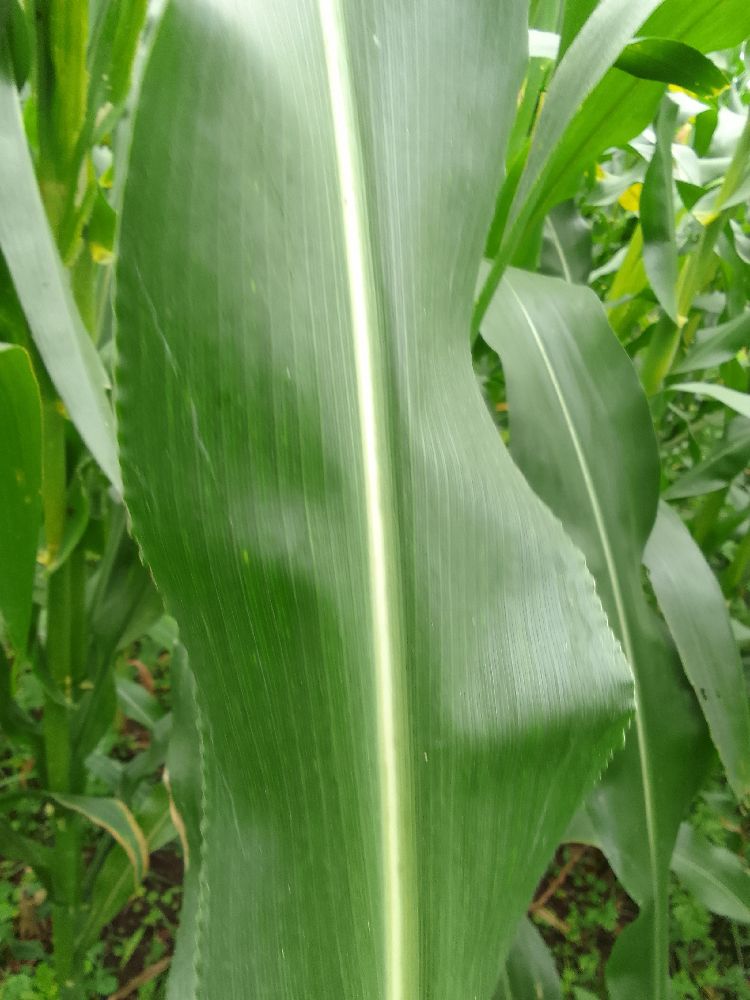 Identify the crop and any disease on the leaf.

maize, healthy
